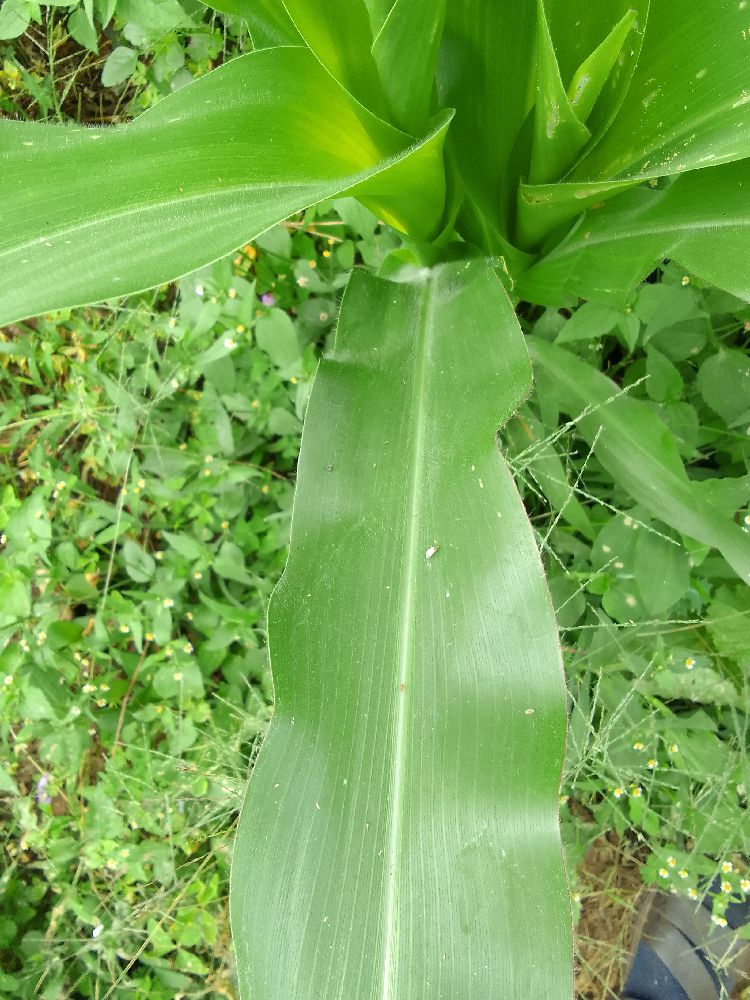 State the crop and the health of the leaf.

maize, healthy
